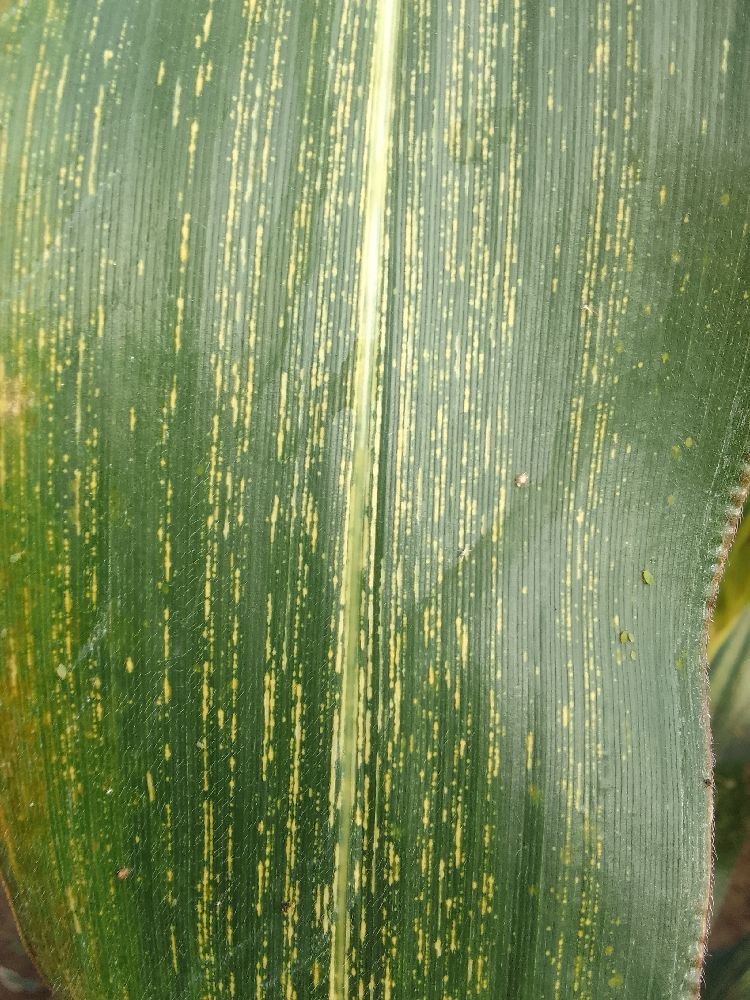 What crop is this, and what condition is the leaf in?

maize, maize streak virus
